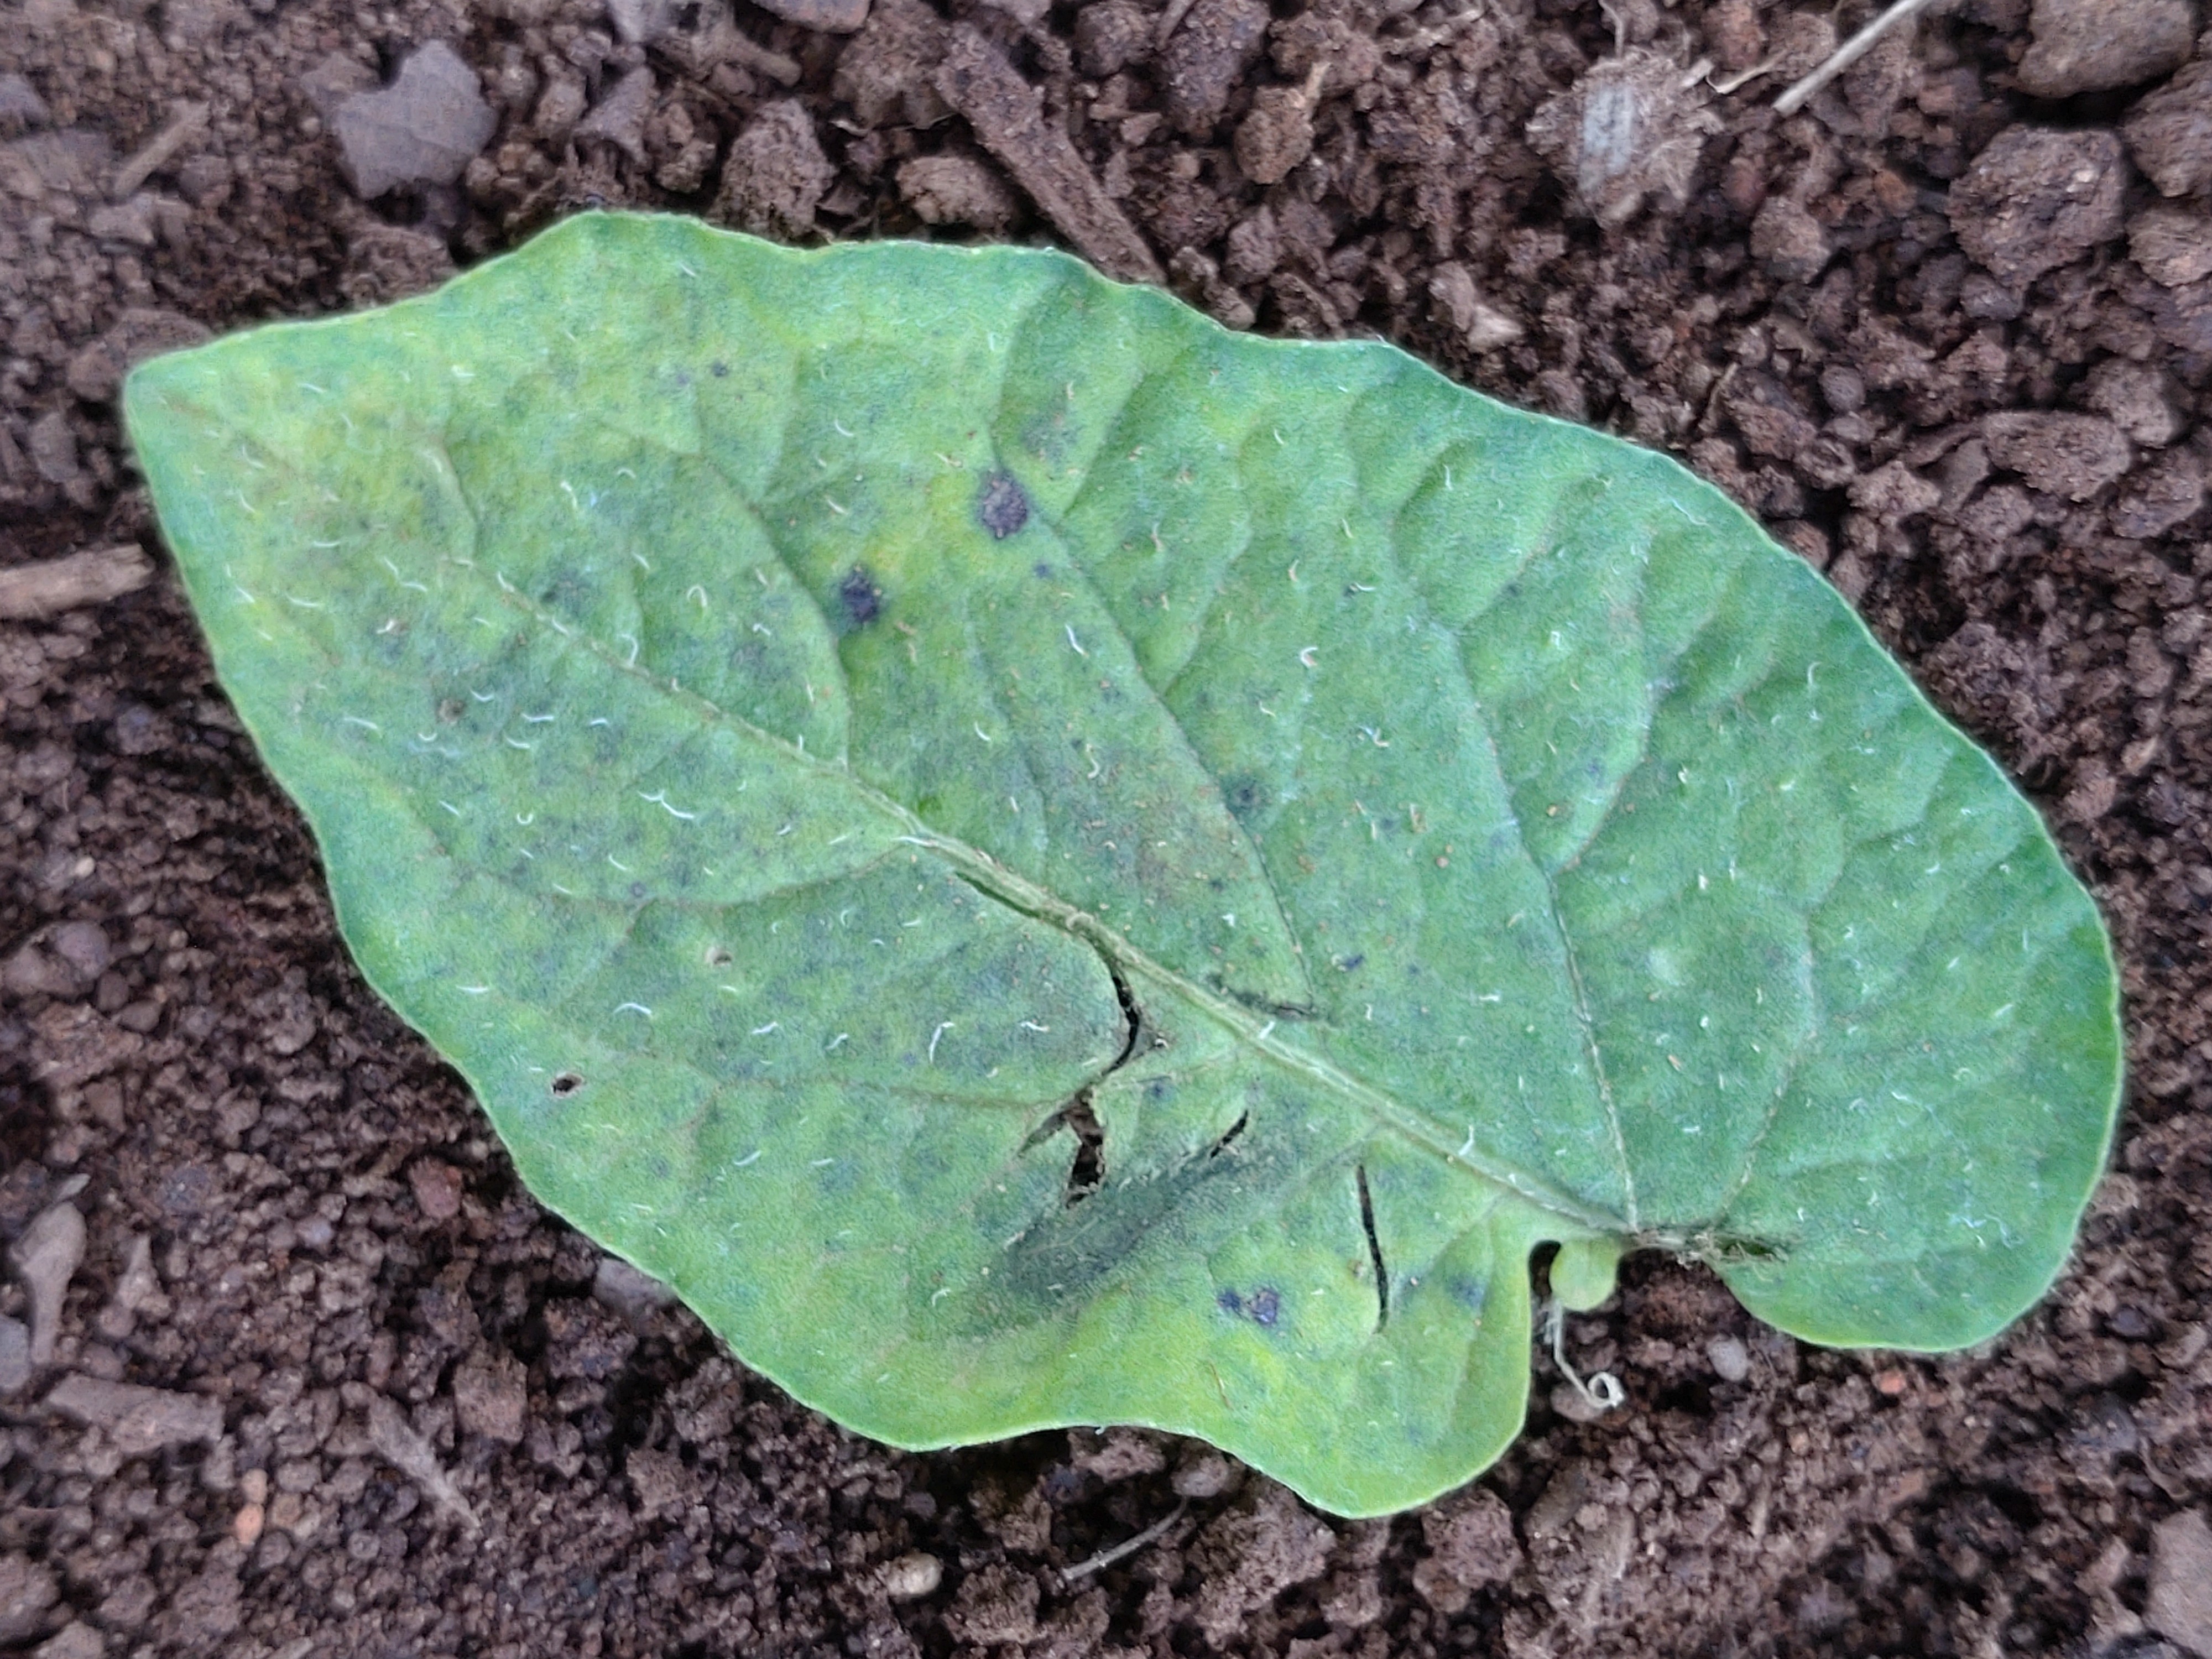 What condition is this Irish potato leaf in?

late blight
